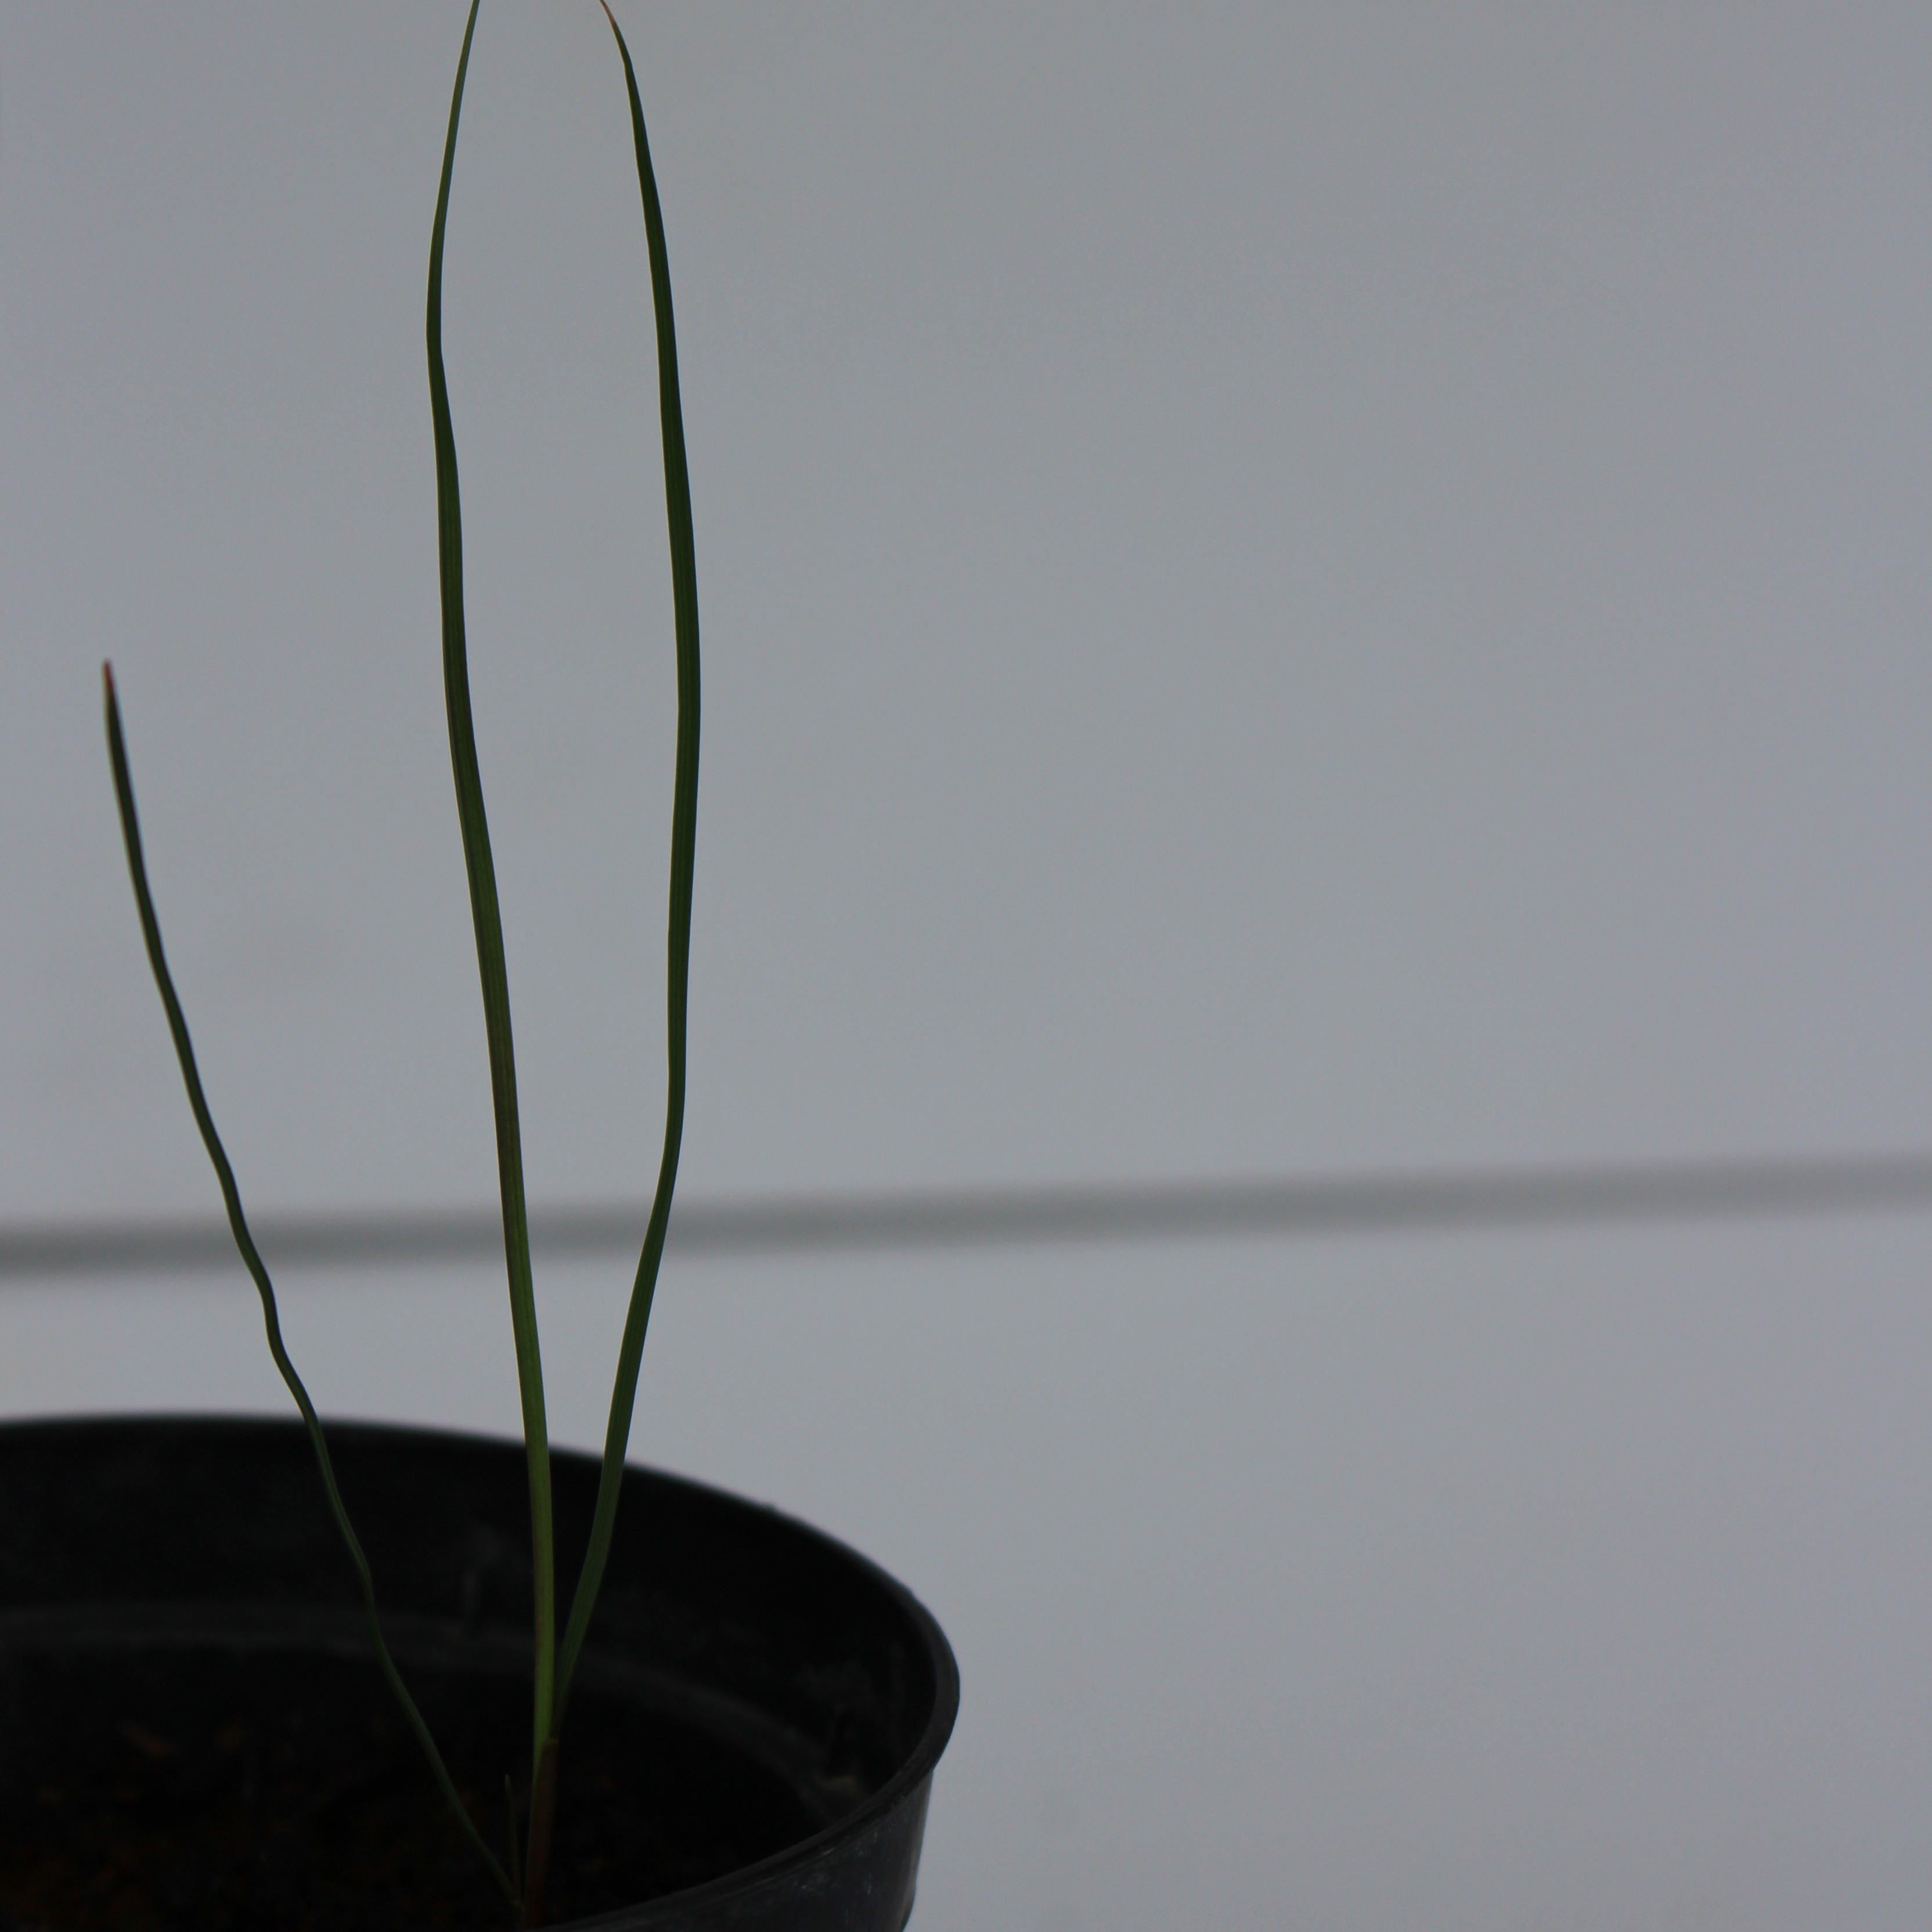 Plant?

Lolium multiflorum
